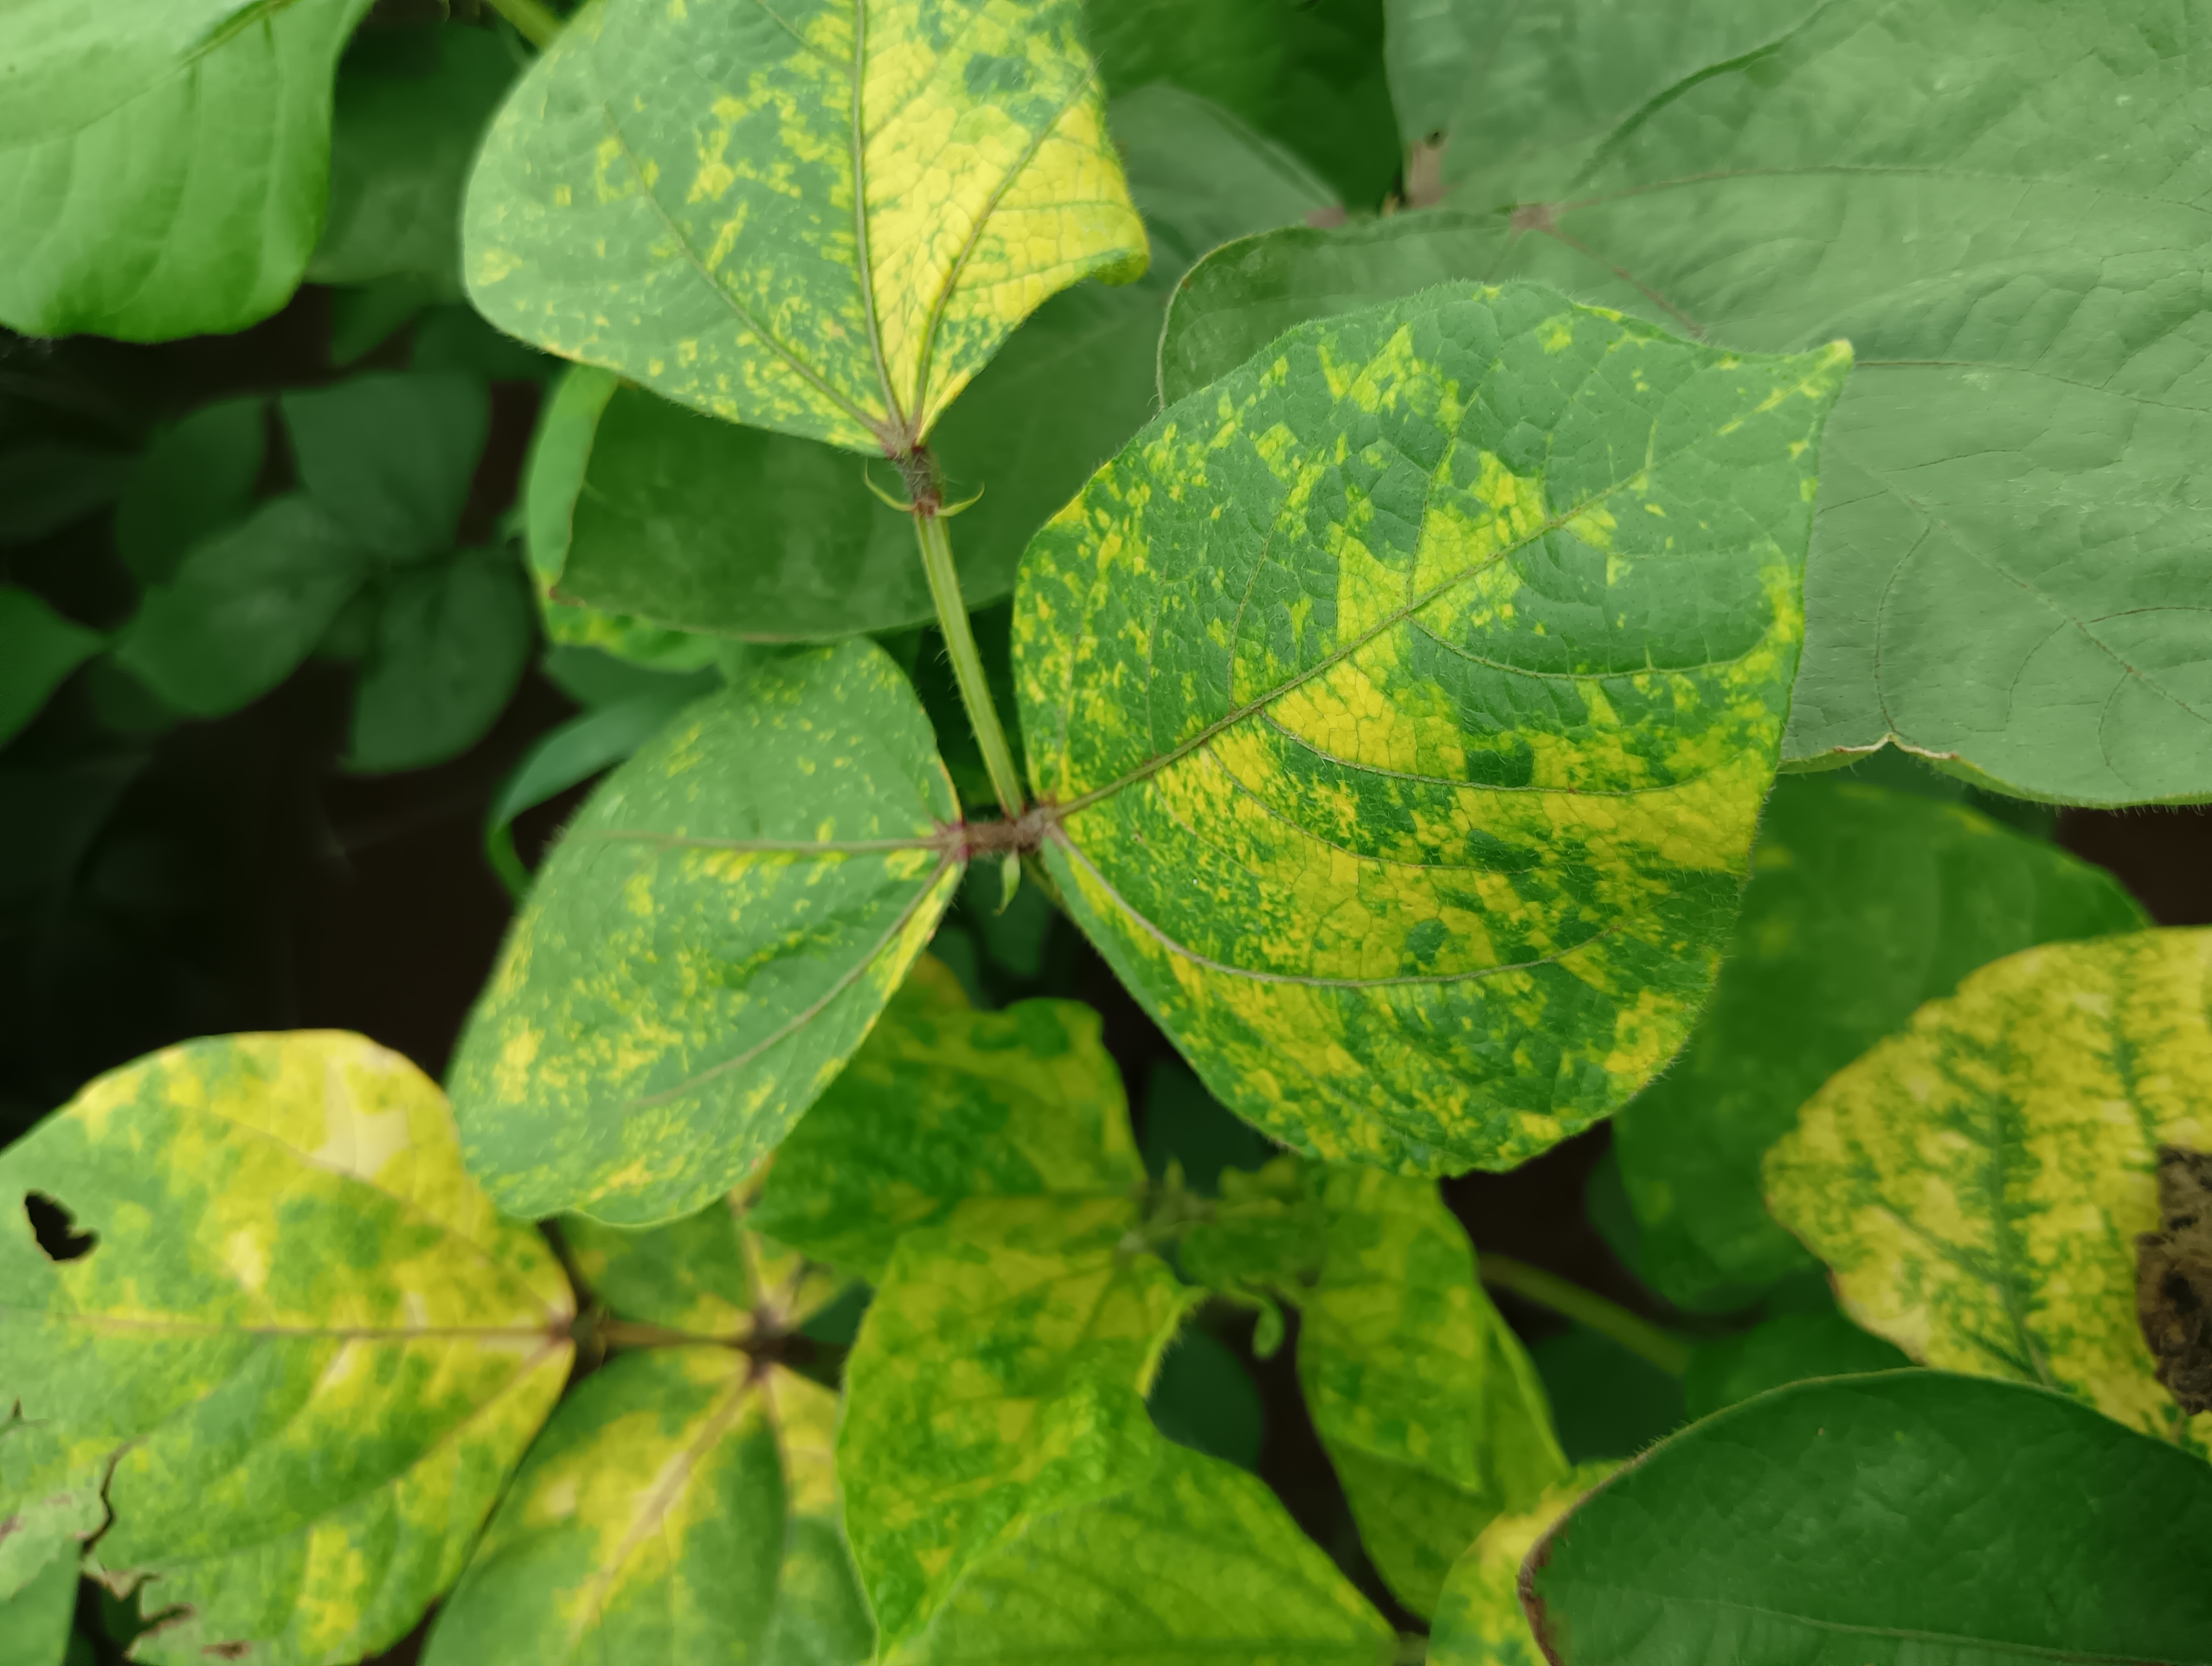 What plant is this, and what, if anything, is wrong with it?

mungbean, yellow mosaic
